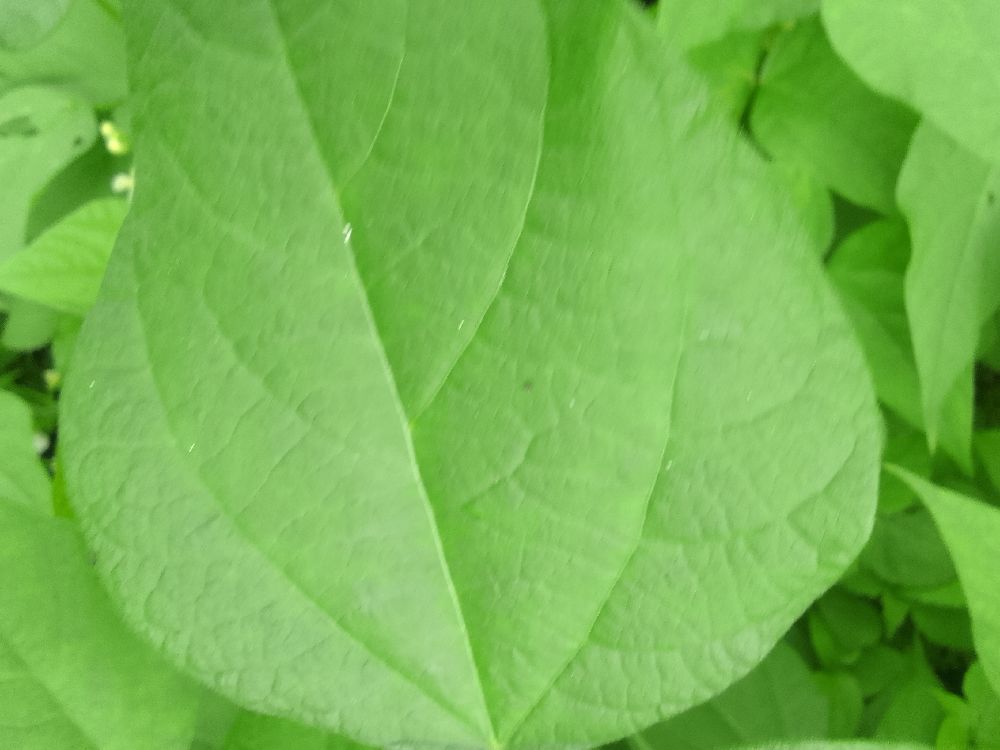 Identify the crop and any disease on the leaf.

common bean, healthy
